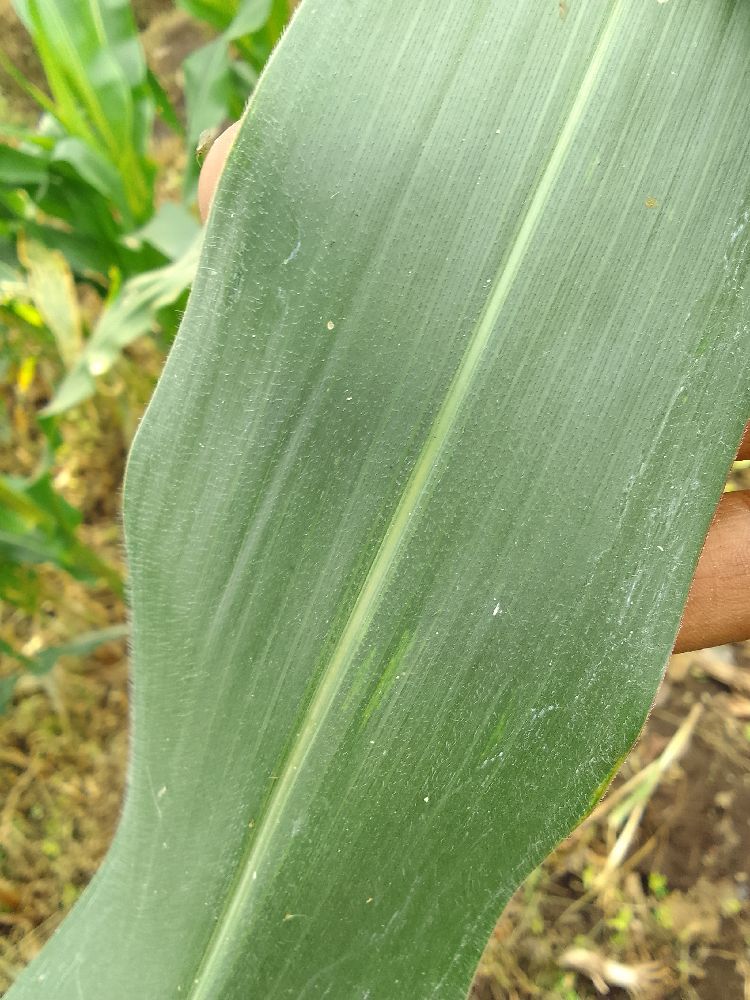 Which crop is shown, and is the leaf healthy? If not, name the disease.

maize, healthy
